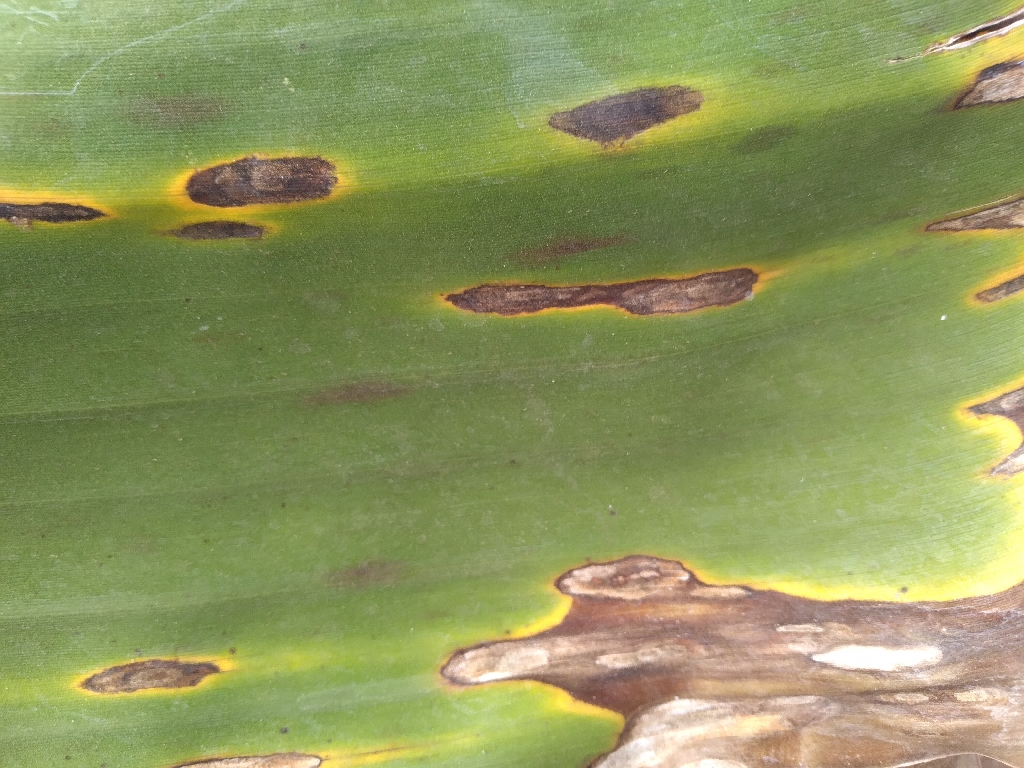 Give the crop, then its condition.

banana, black sigatoka
